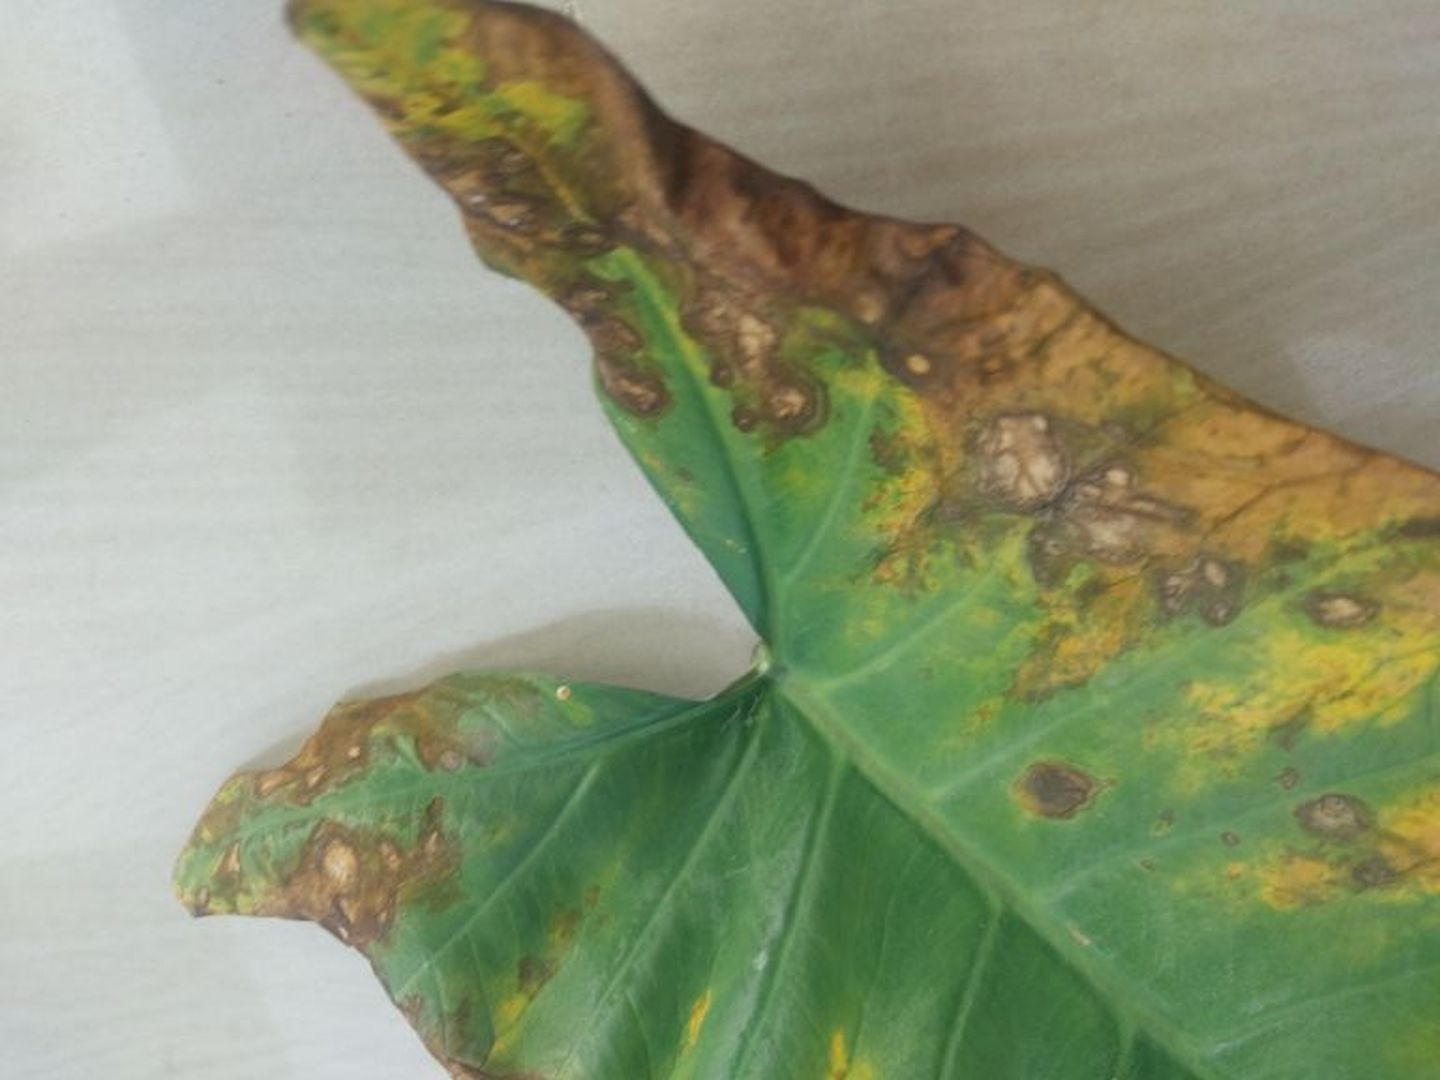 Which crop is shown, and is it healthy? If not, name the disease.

taro, leaf blight
